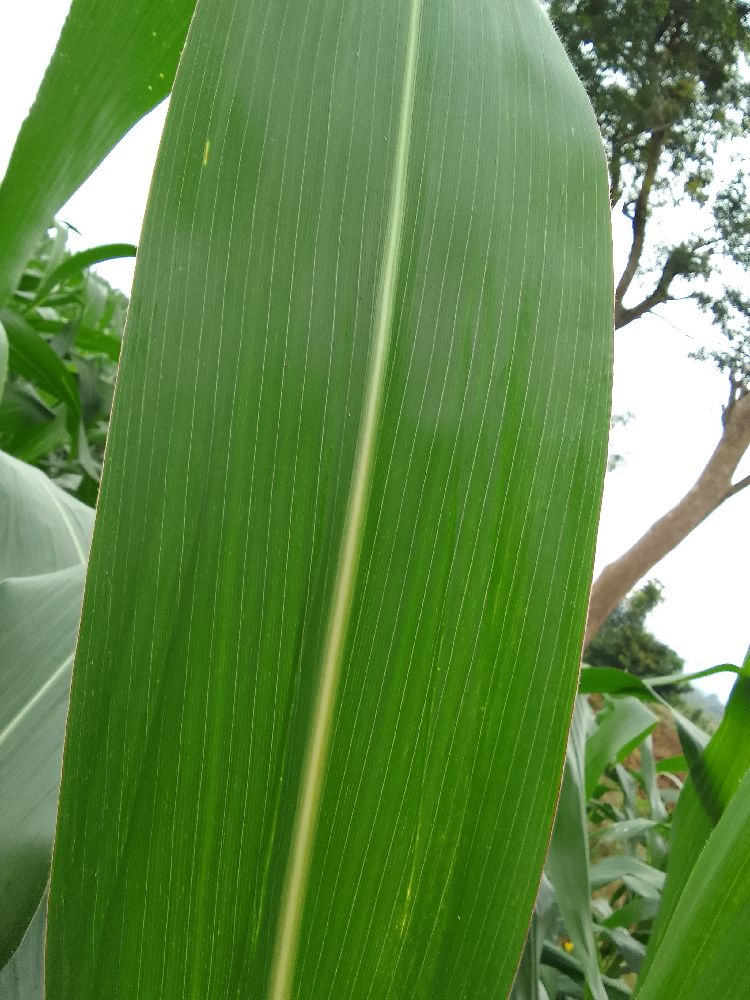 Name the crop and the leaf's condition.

maize, healthy
